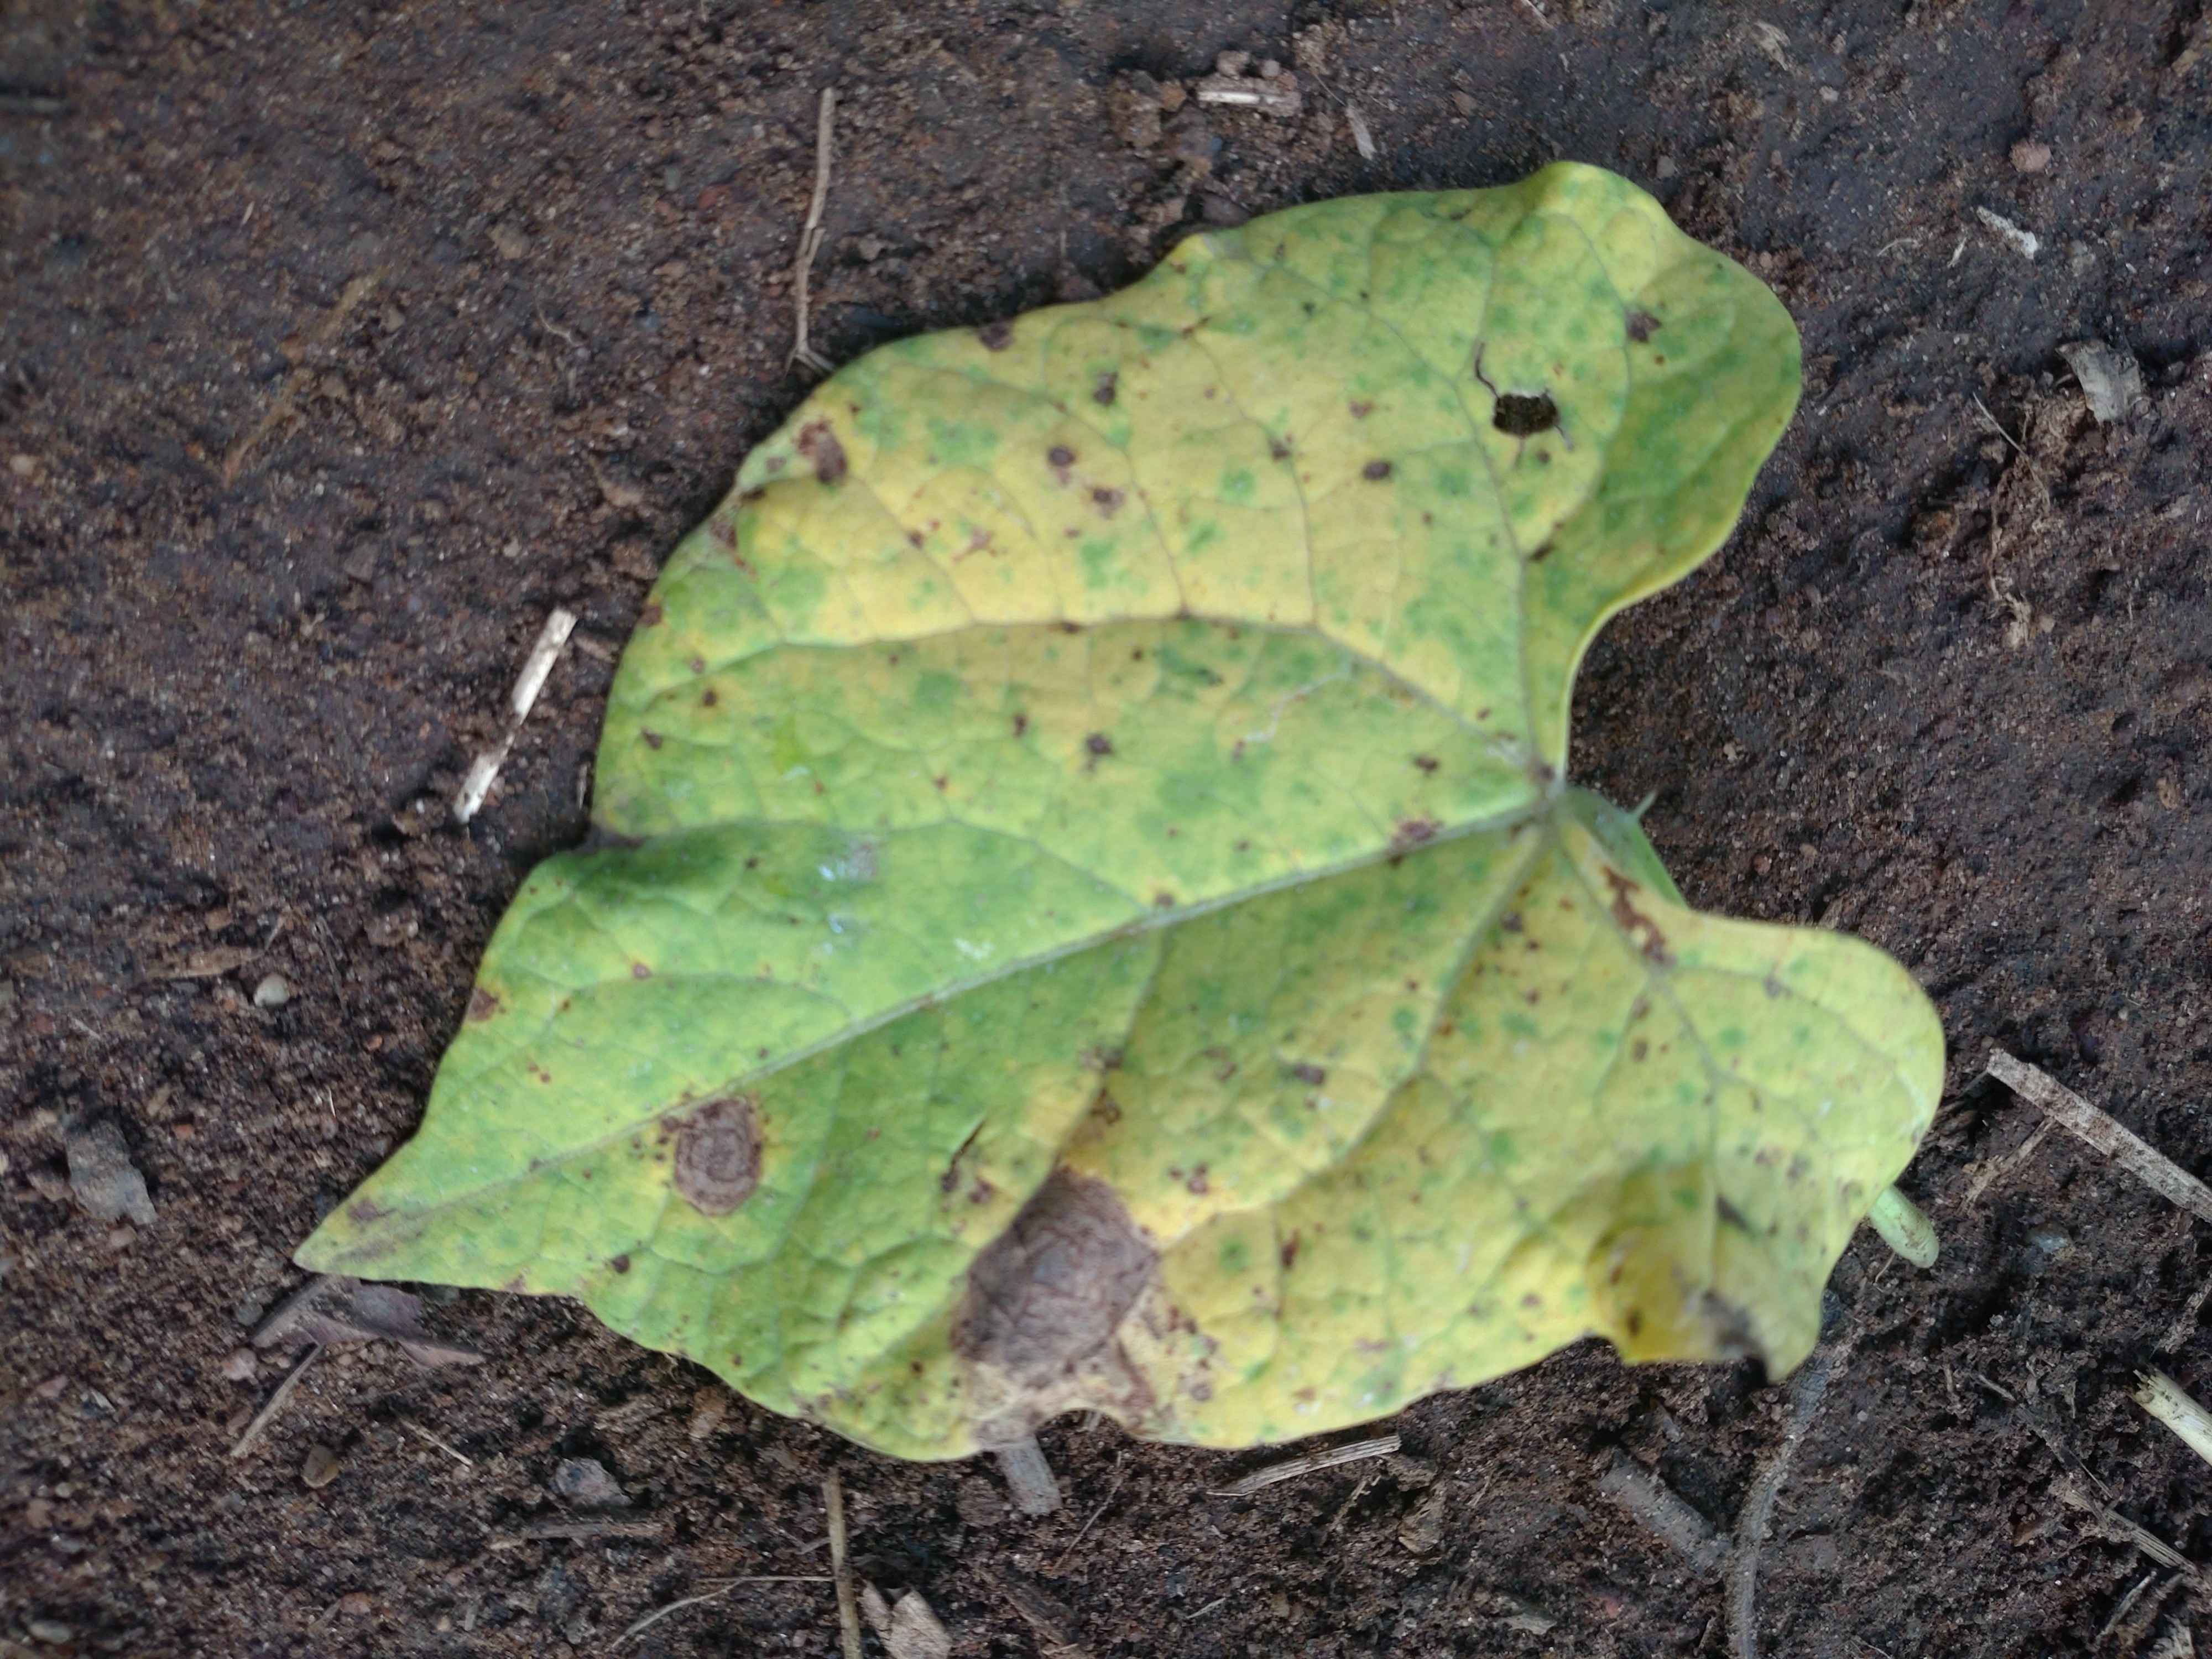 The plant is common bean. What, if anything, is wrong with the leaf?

anthracnose
